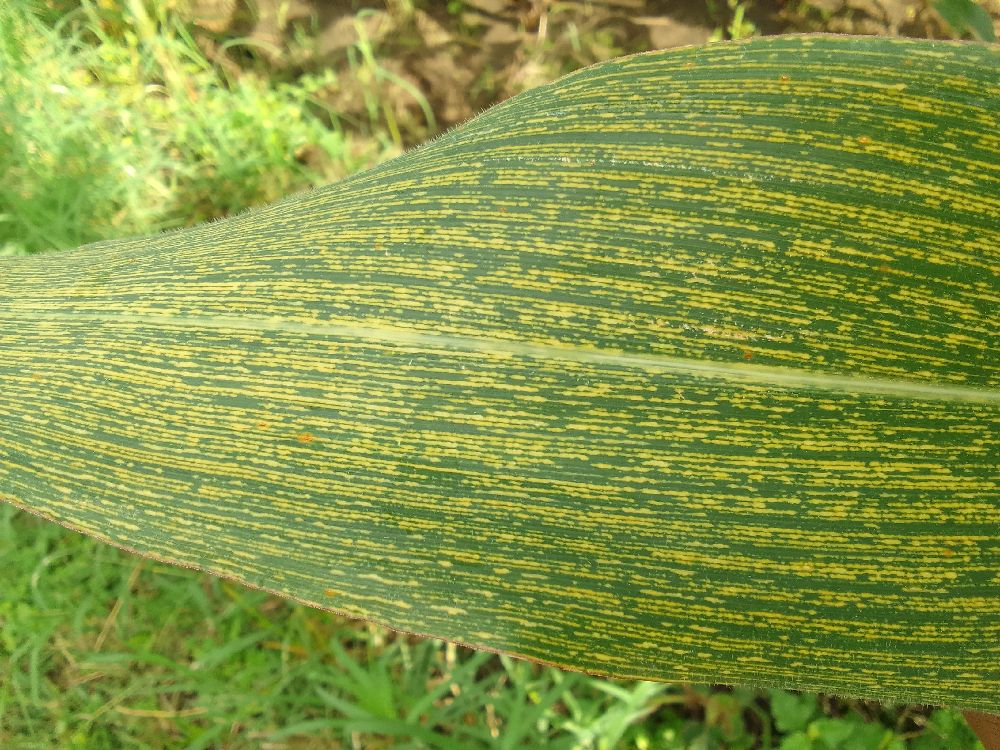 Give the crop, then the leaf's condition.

maize, maize streak virus
